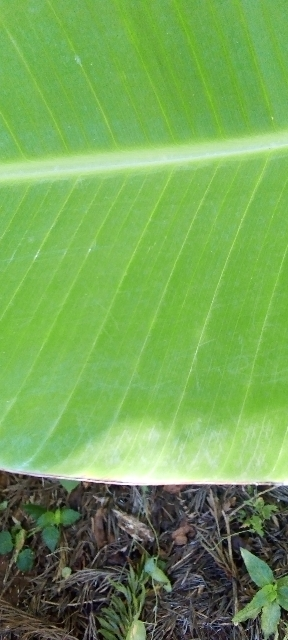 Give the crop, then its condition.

banana, healthy
